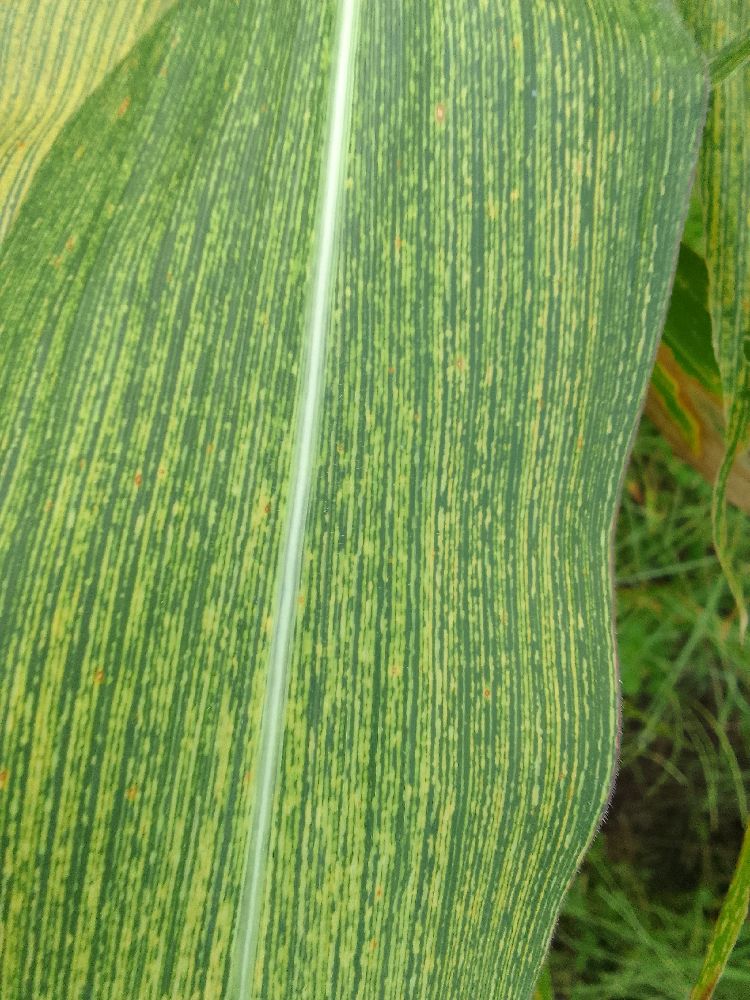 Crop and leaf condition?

maize, maize streak virus
